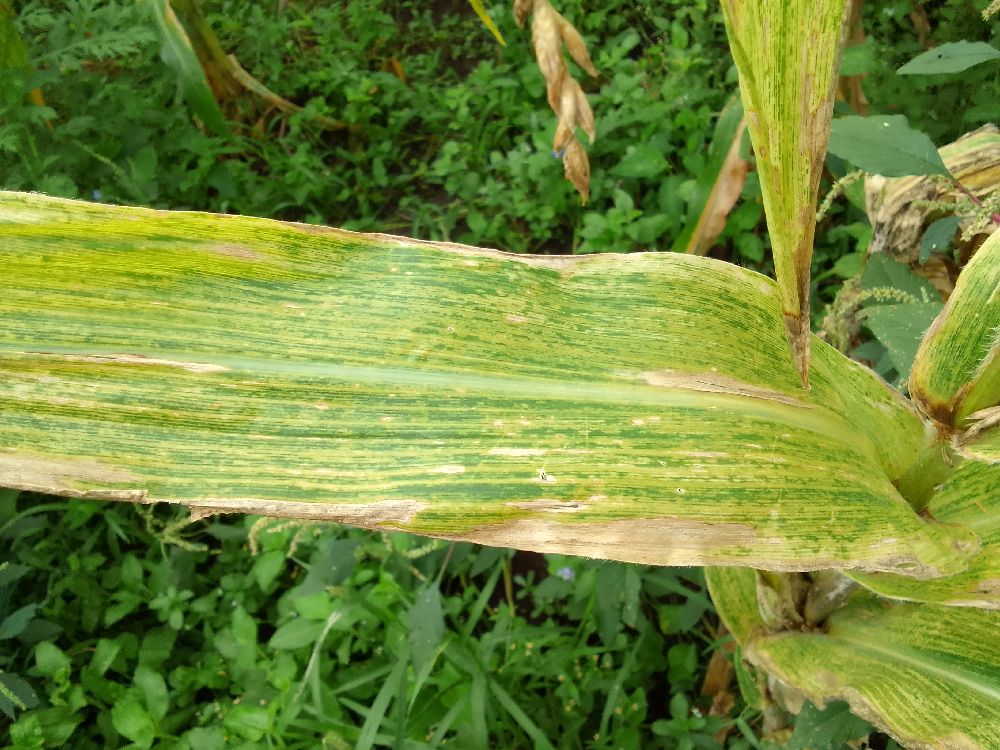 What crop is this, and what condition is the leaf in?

maize, maize lethal necrosis
